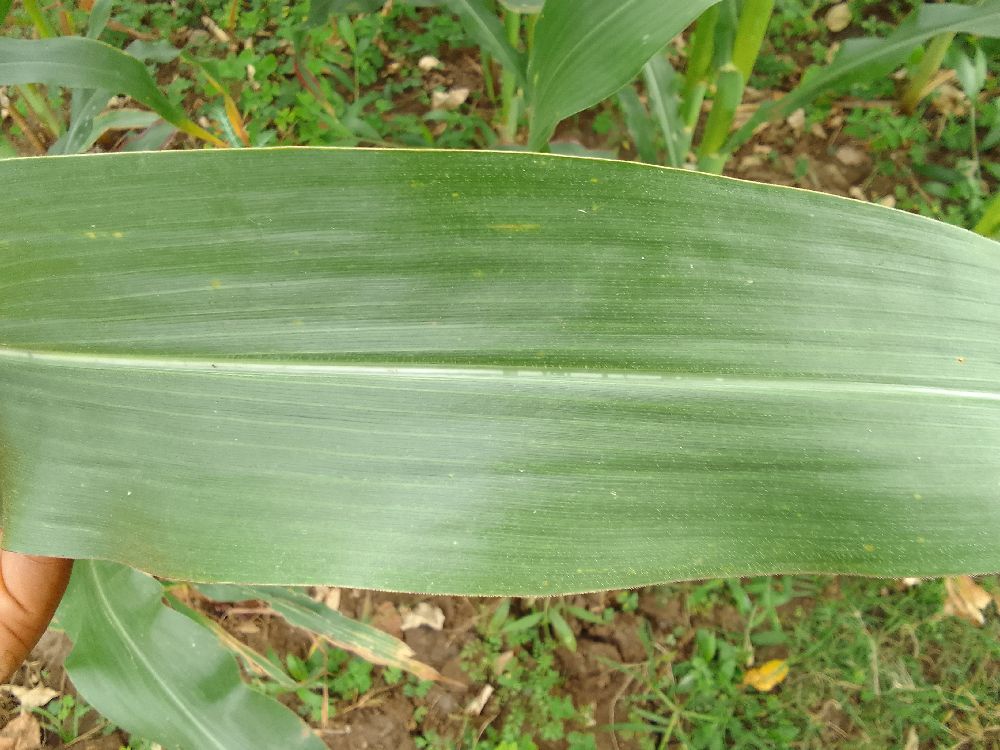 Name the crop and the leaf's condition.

maize, healthy
